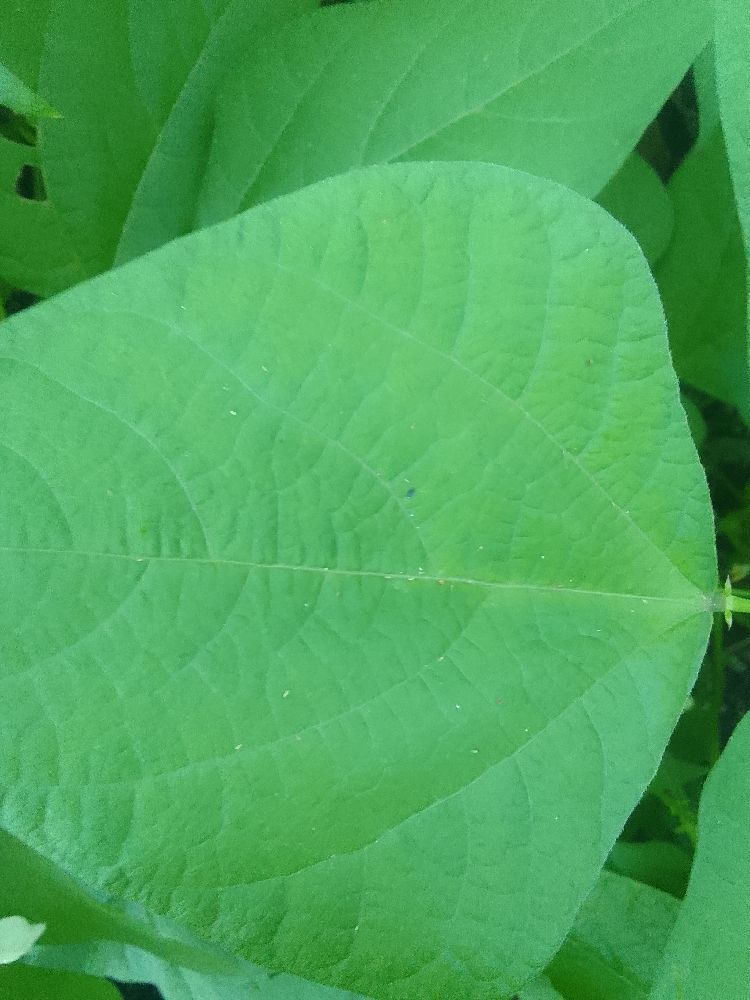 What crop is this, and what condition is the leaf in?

common bean, healthy
